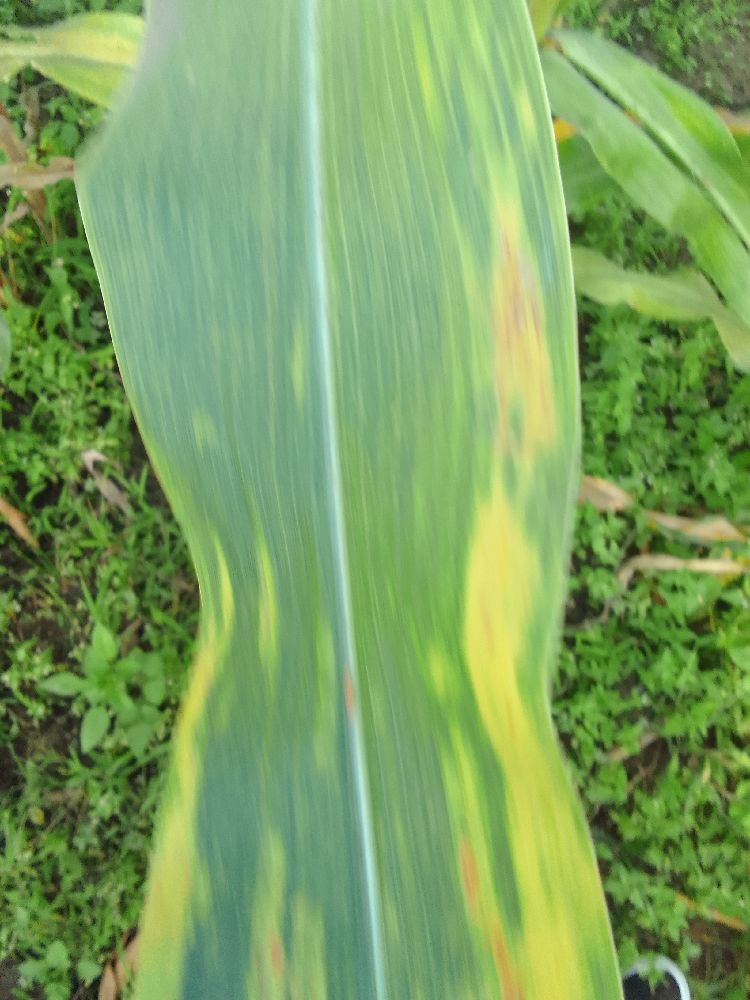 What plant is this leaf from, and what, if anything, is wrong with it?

maize, maize lethal necrosis
